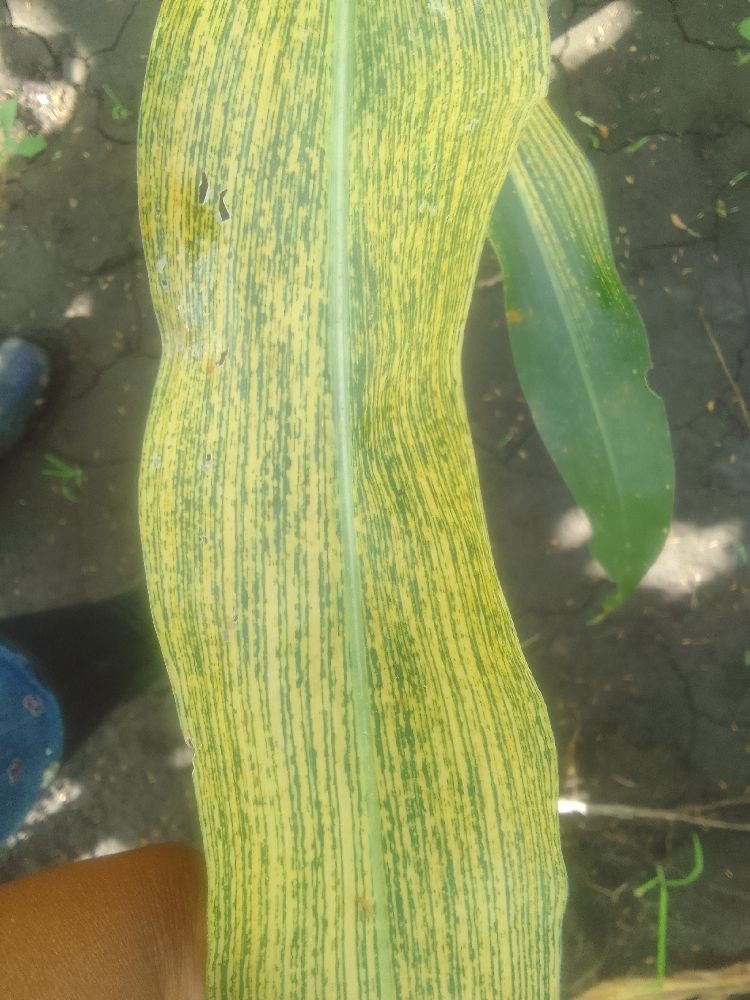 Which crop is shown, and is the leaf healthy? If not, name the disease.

maize, maize streak virus
